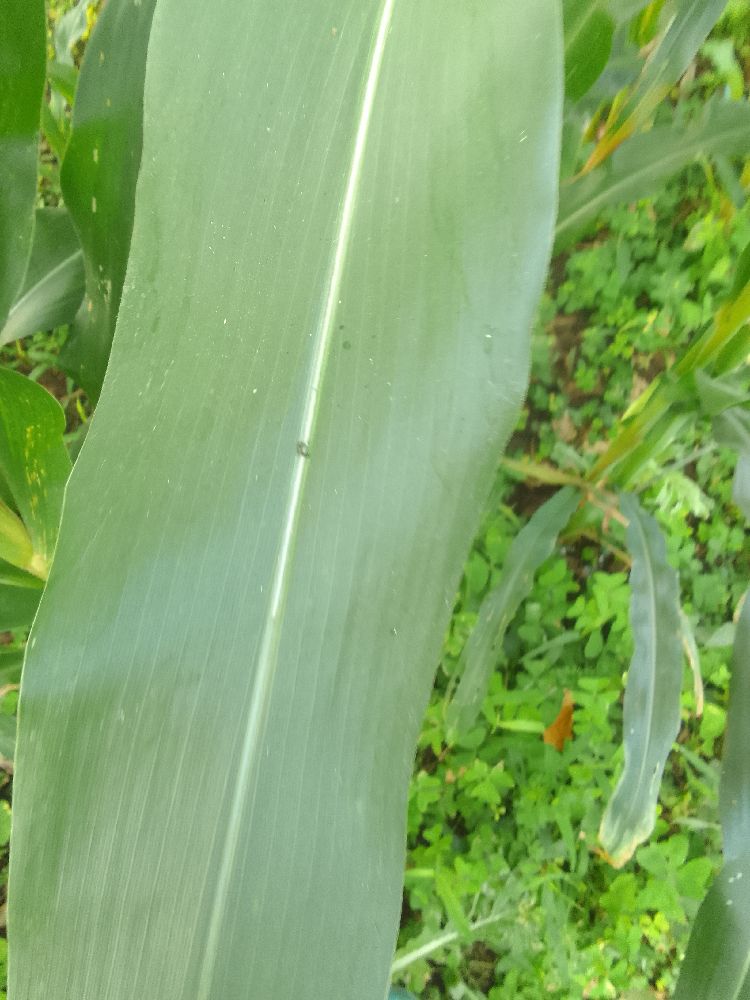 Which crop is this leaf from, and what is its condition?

maize, healthy
